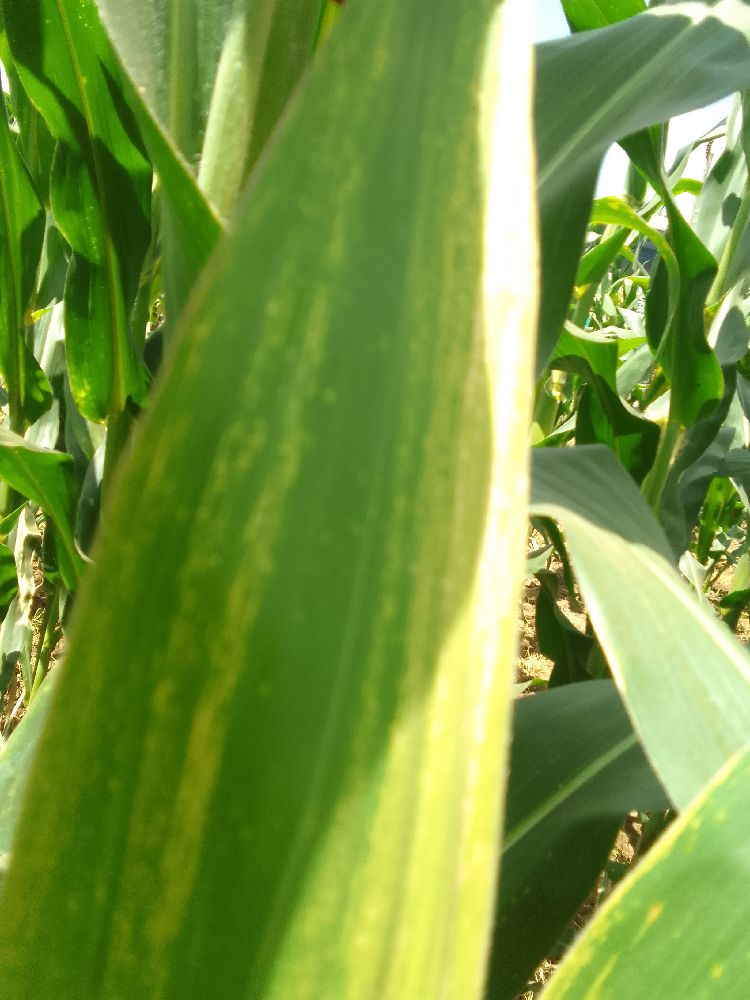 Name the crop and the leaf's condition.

maize, maize lethal necrosis
